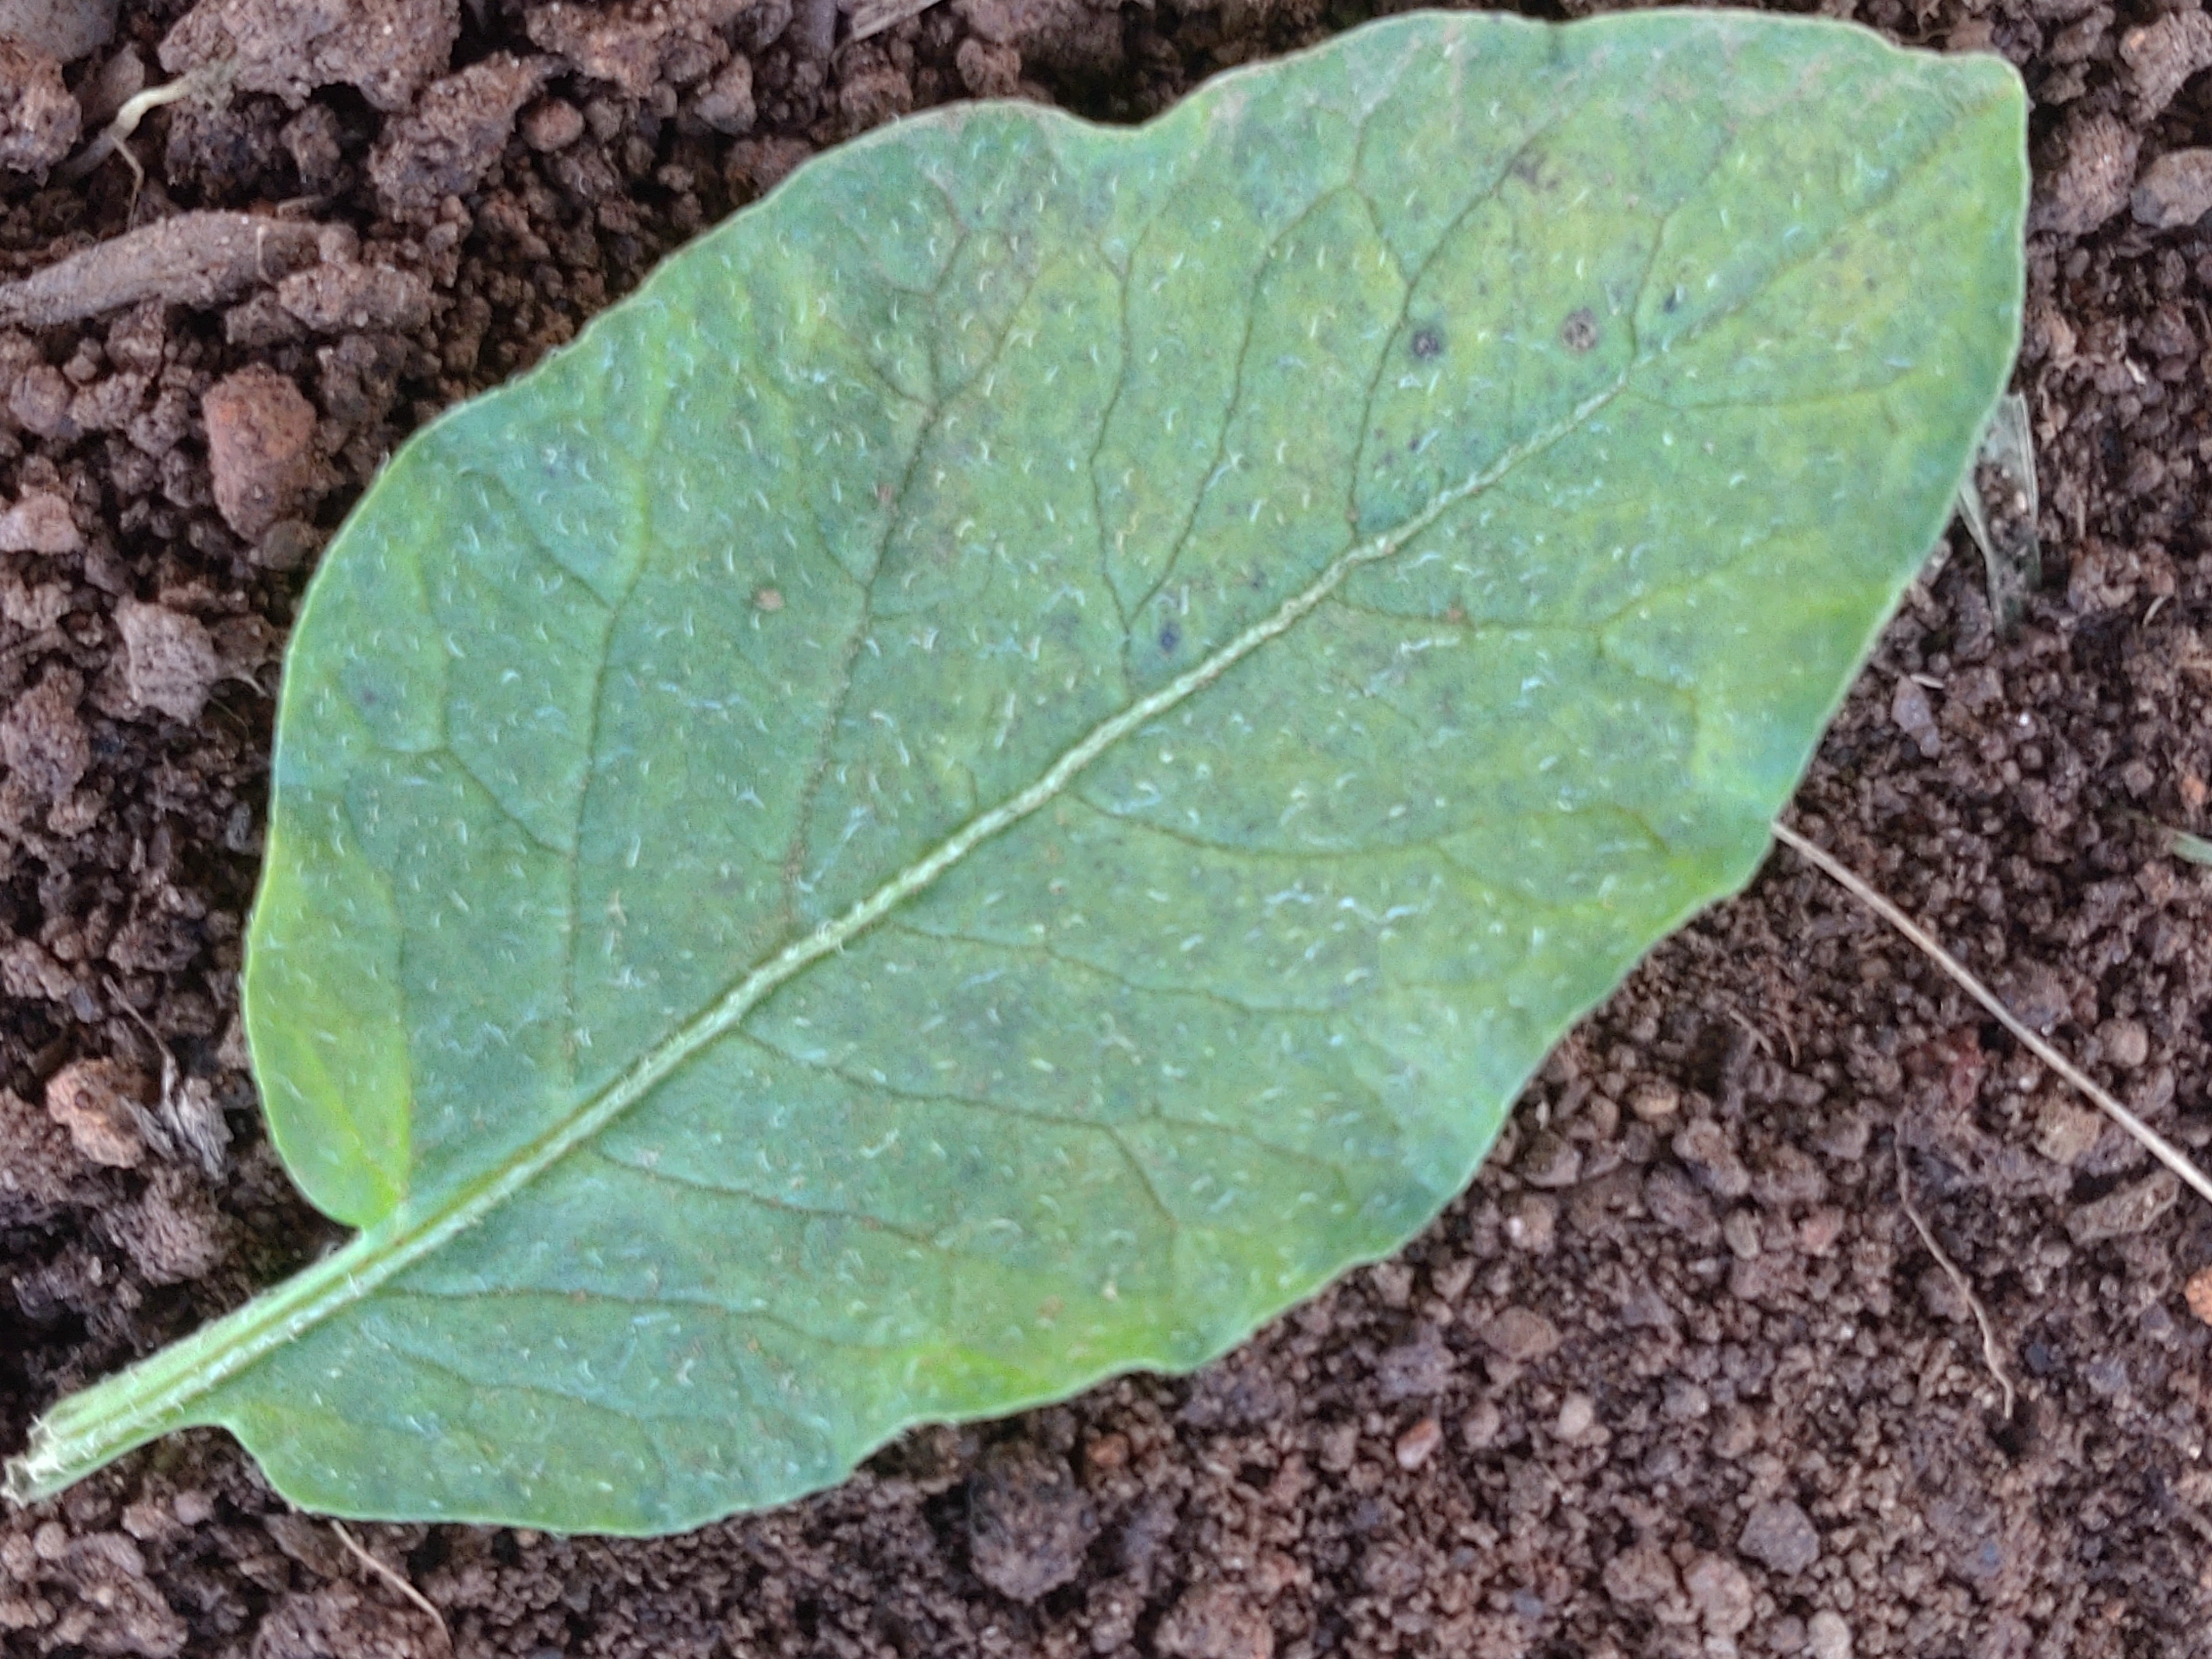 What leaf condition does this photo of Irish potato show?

late blight
